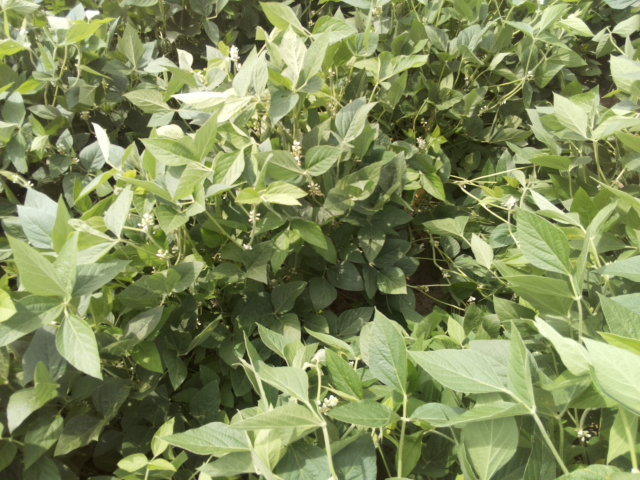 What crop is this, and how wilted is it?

soybean, leaflets folding inward at secondary pulvinus with no turgor loss in leaflets or petioles
